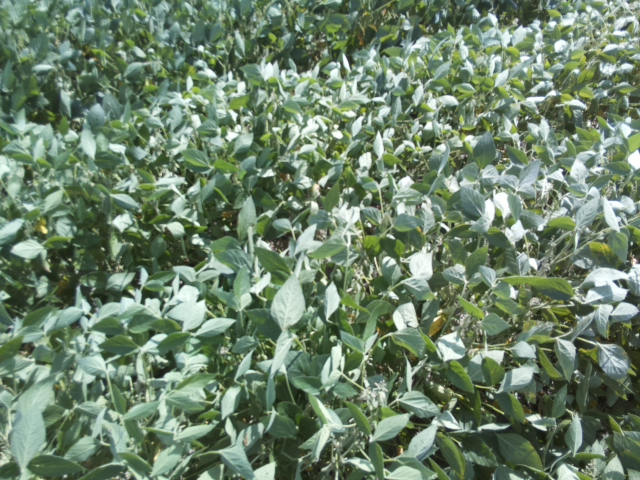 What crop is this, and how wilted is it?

soybean, moderate turgor loss in upper canopy
